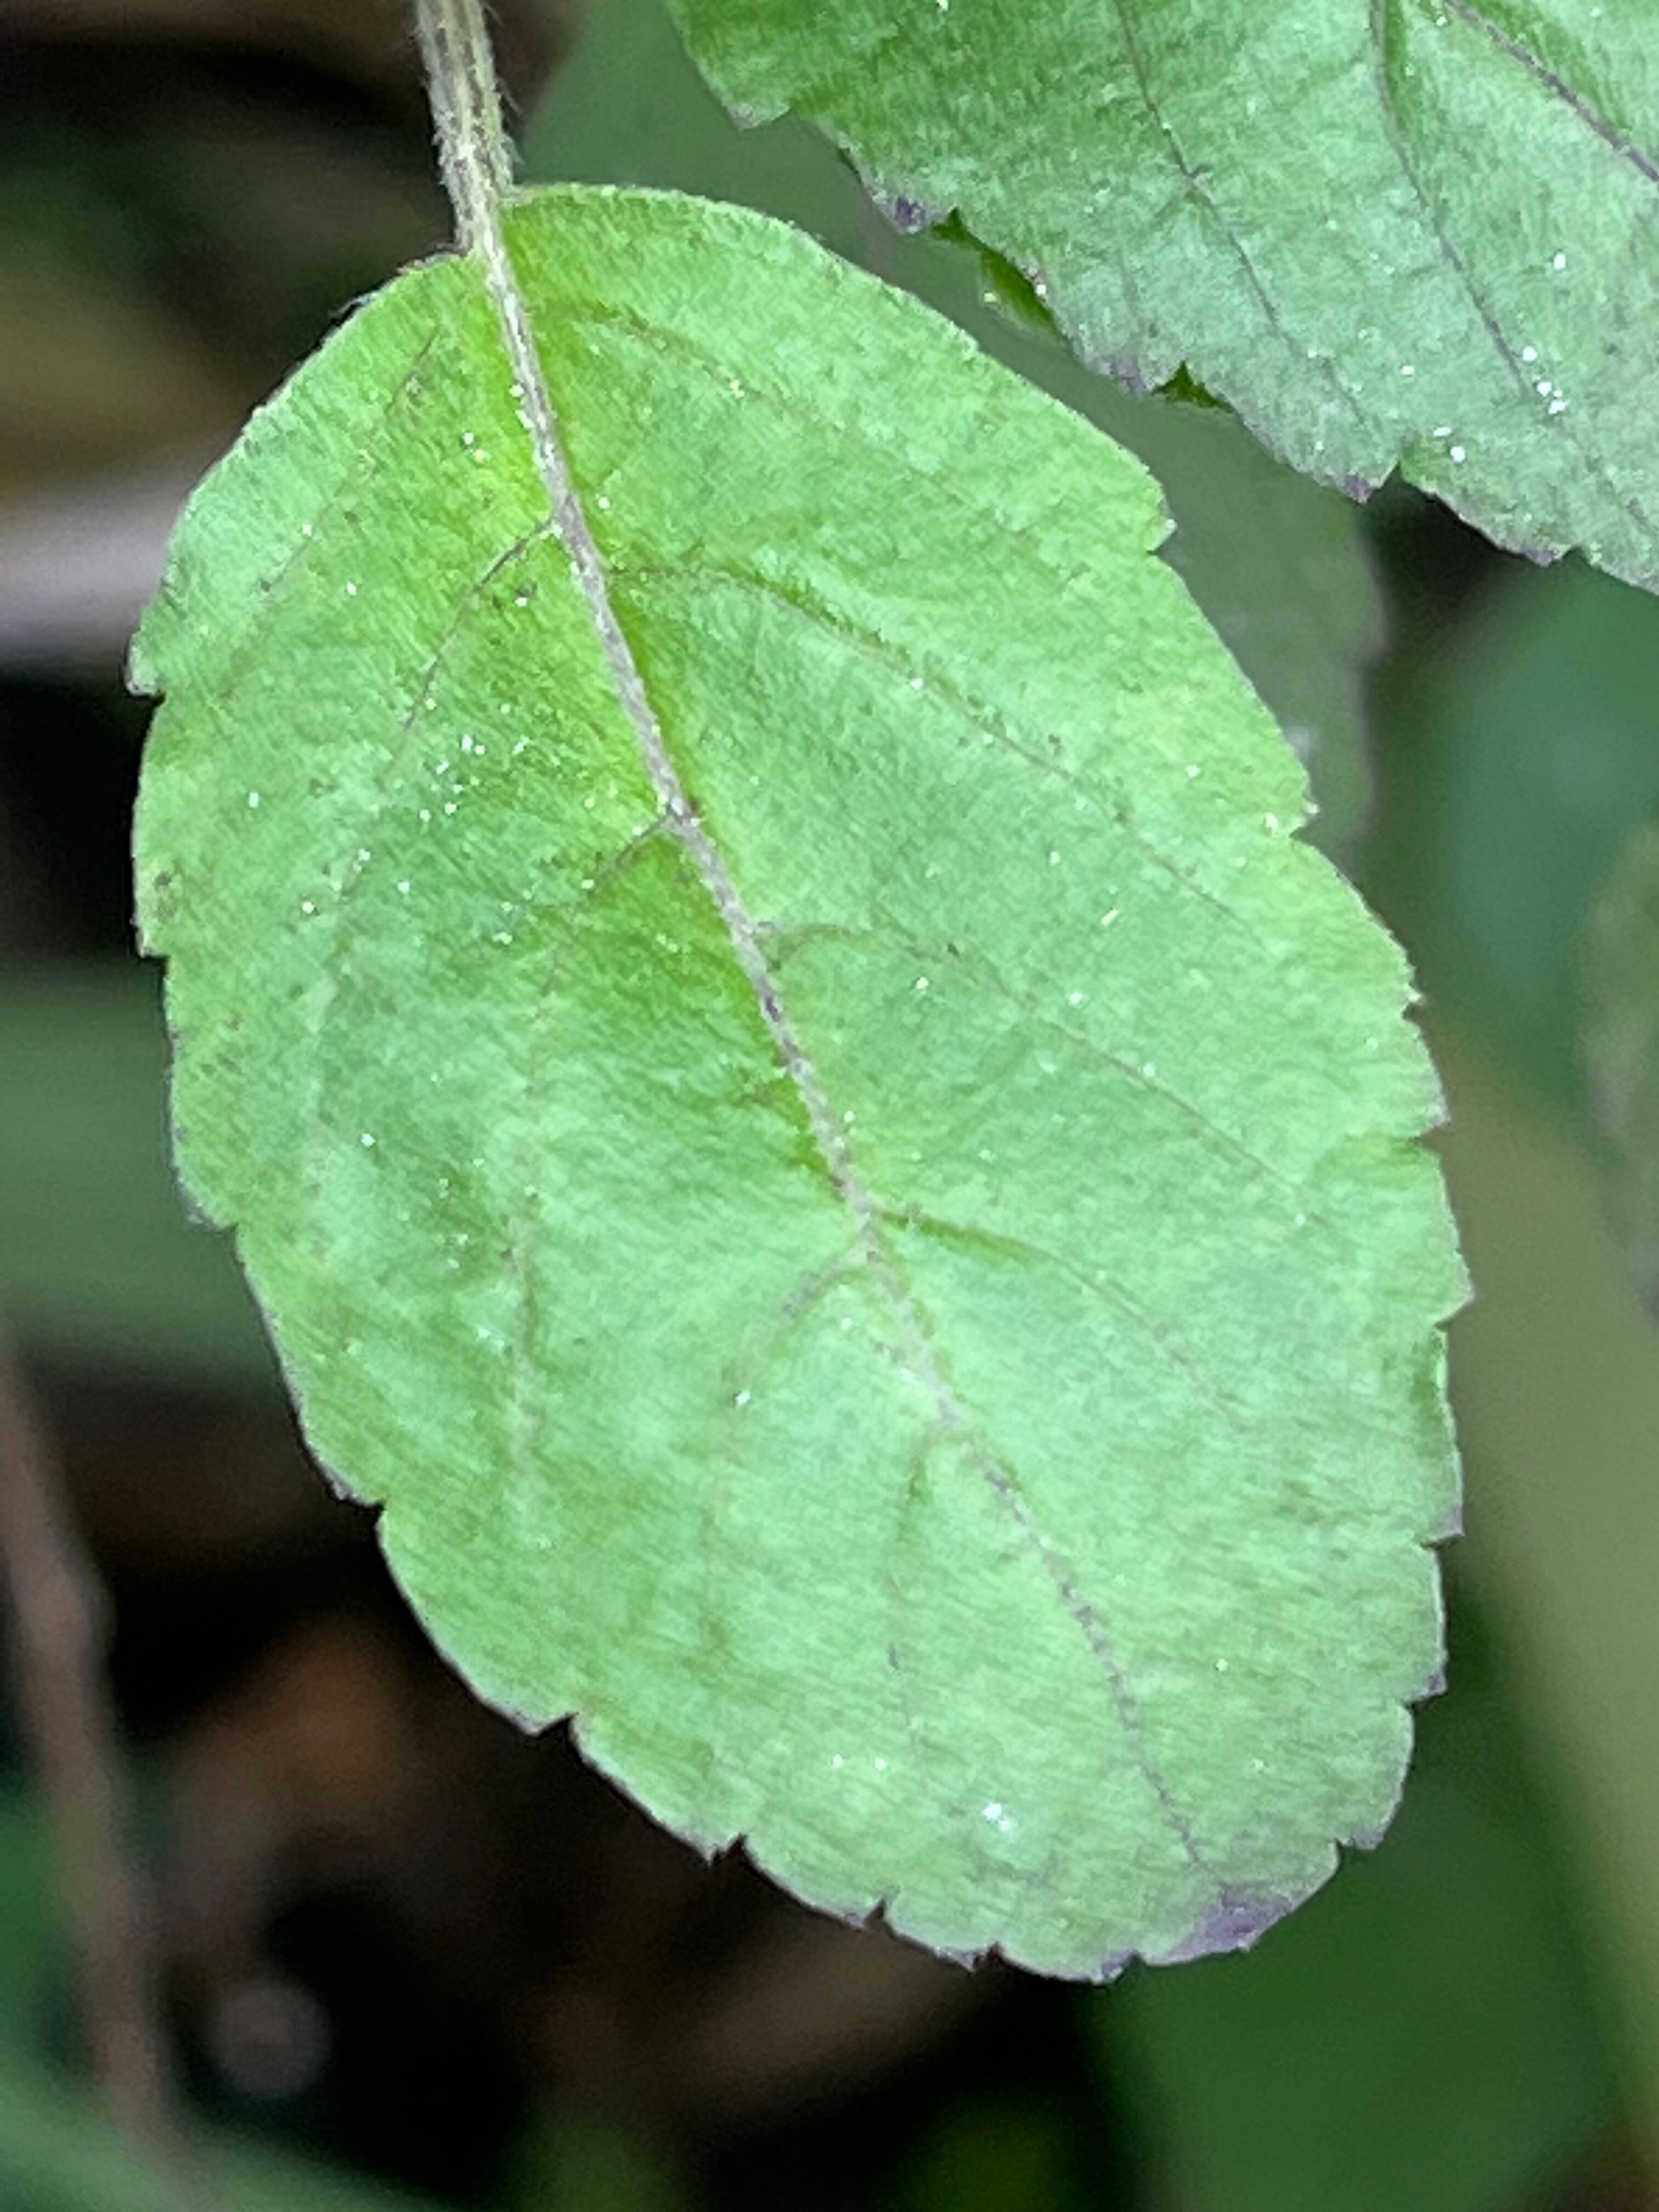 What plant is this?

tulshi
